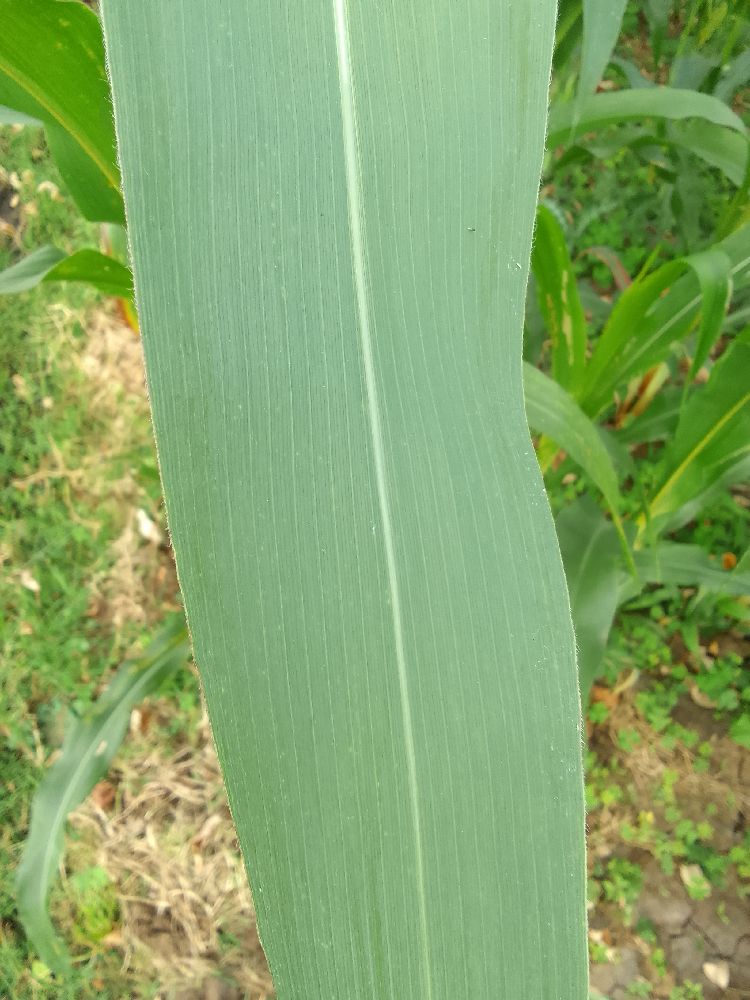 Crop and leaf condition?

maize, healthy
